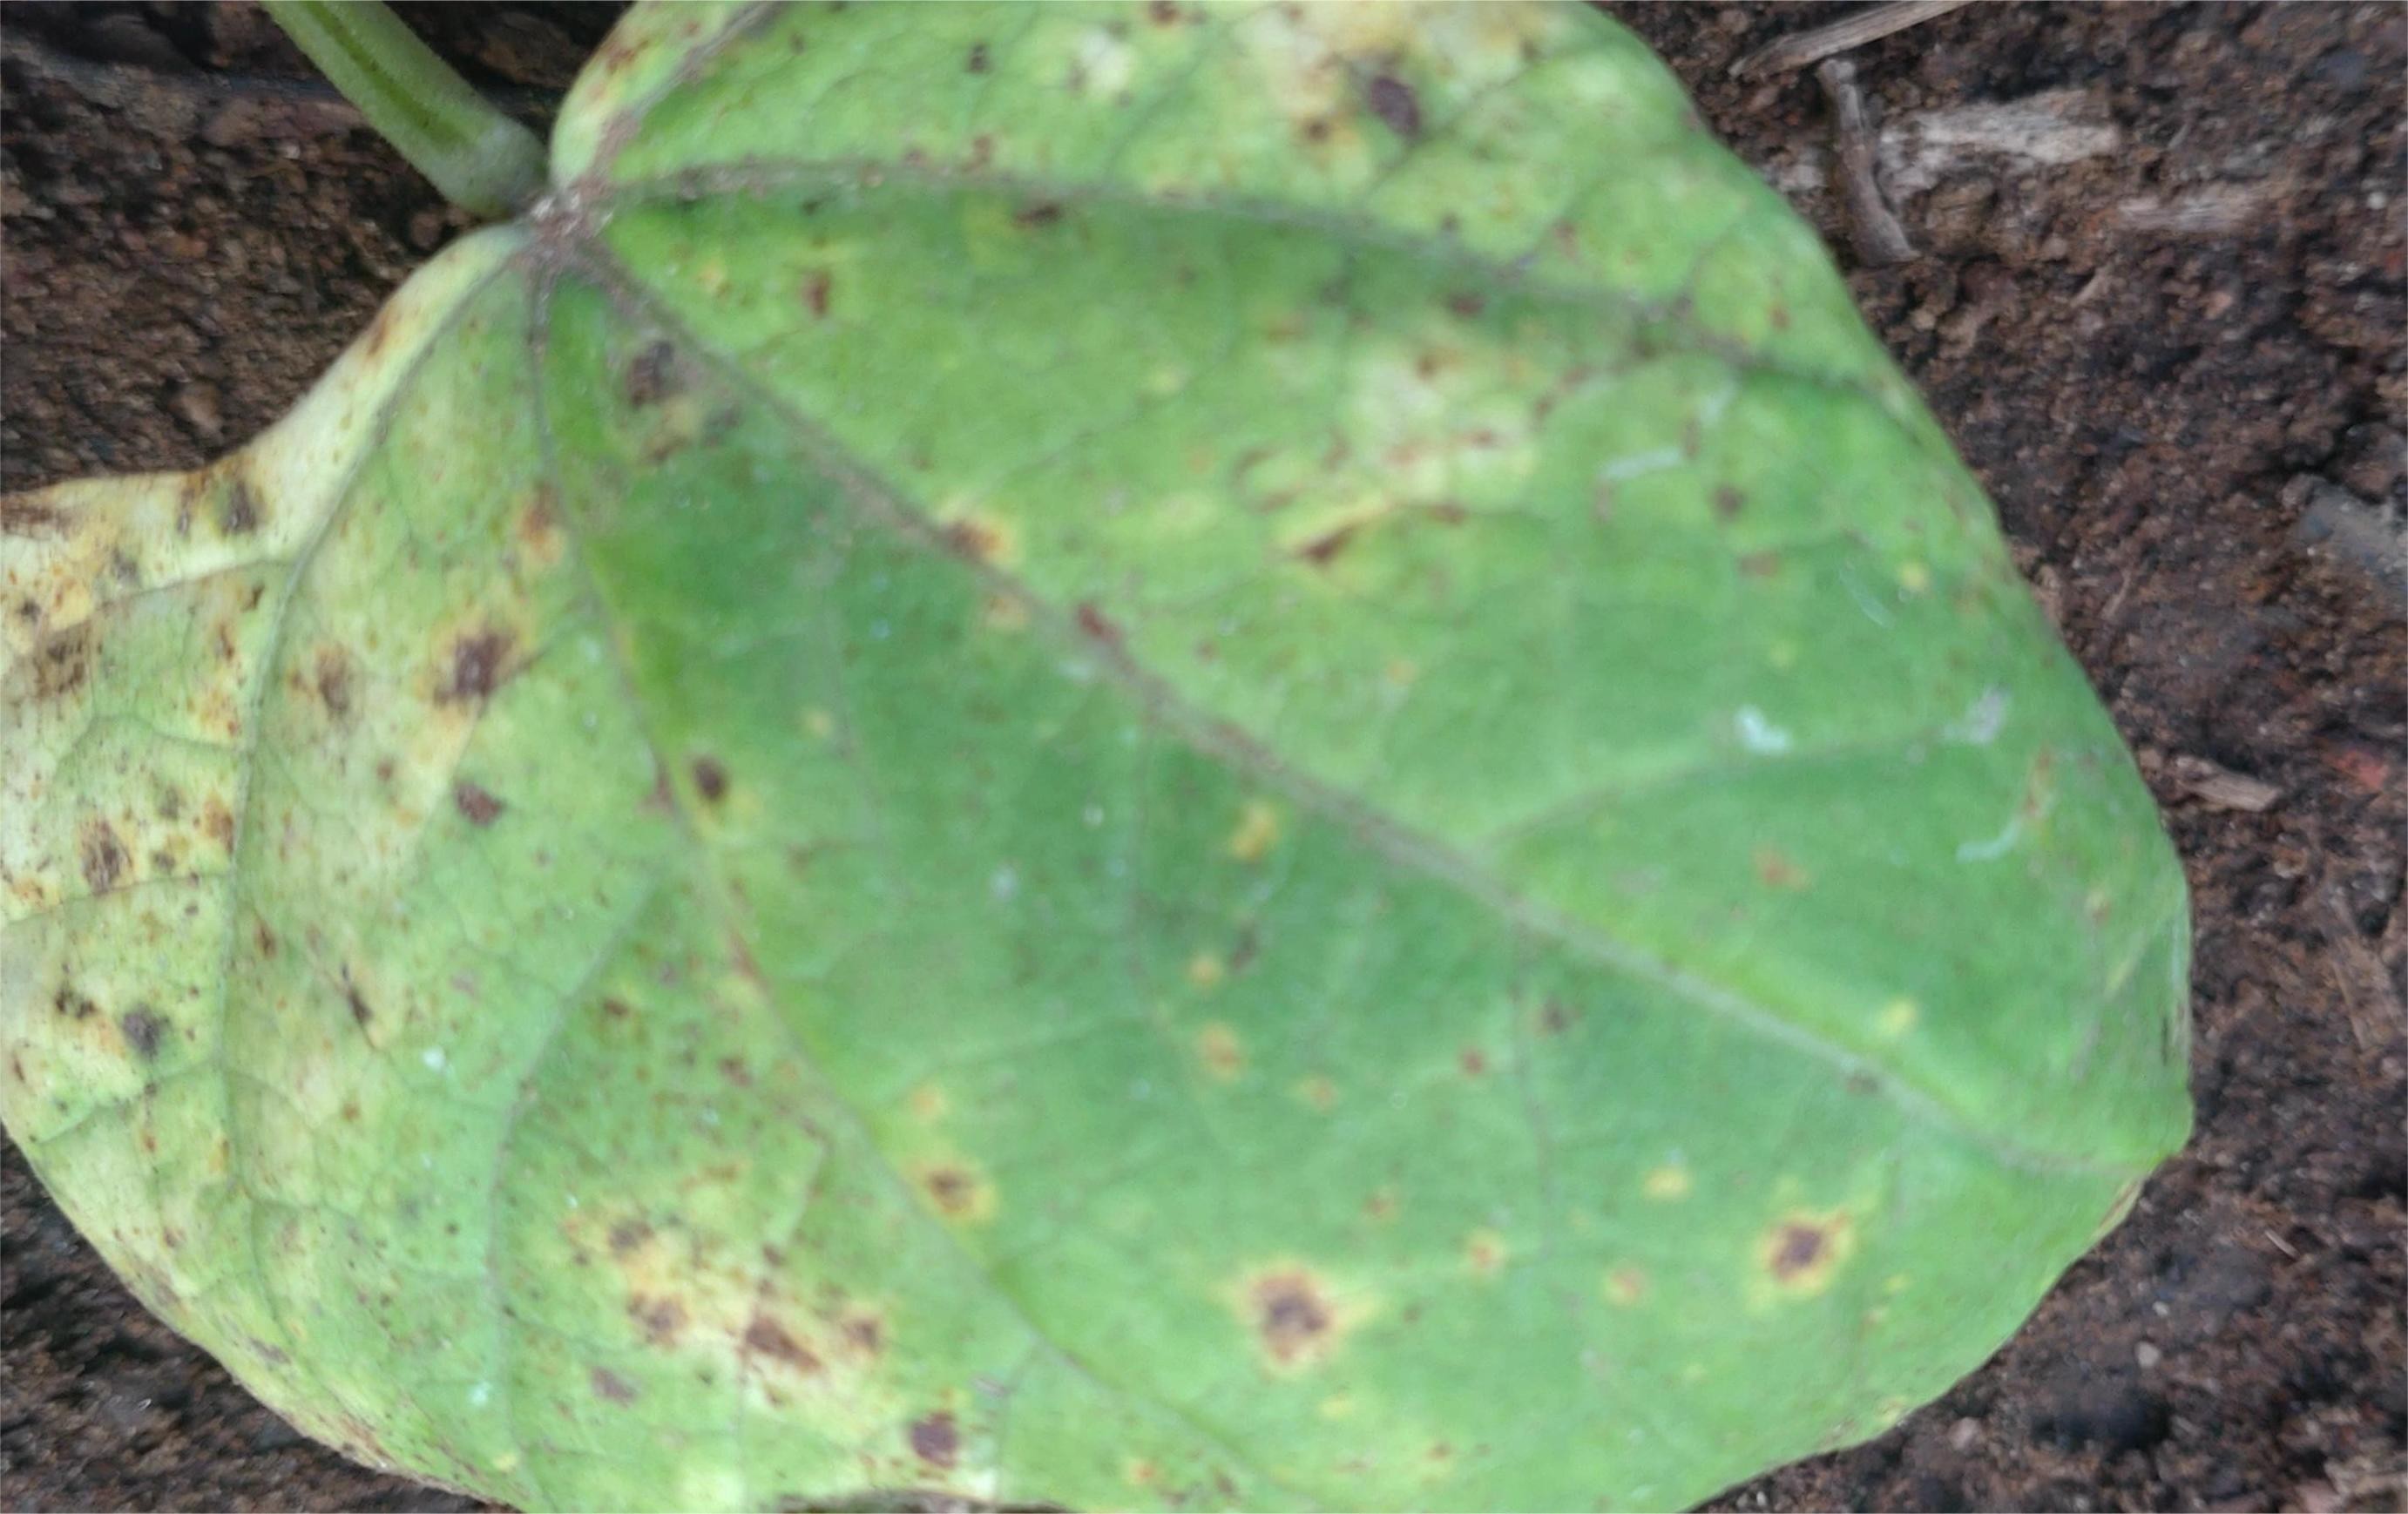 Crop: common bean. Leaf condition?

rust
